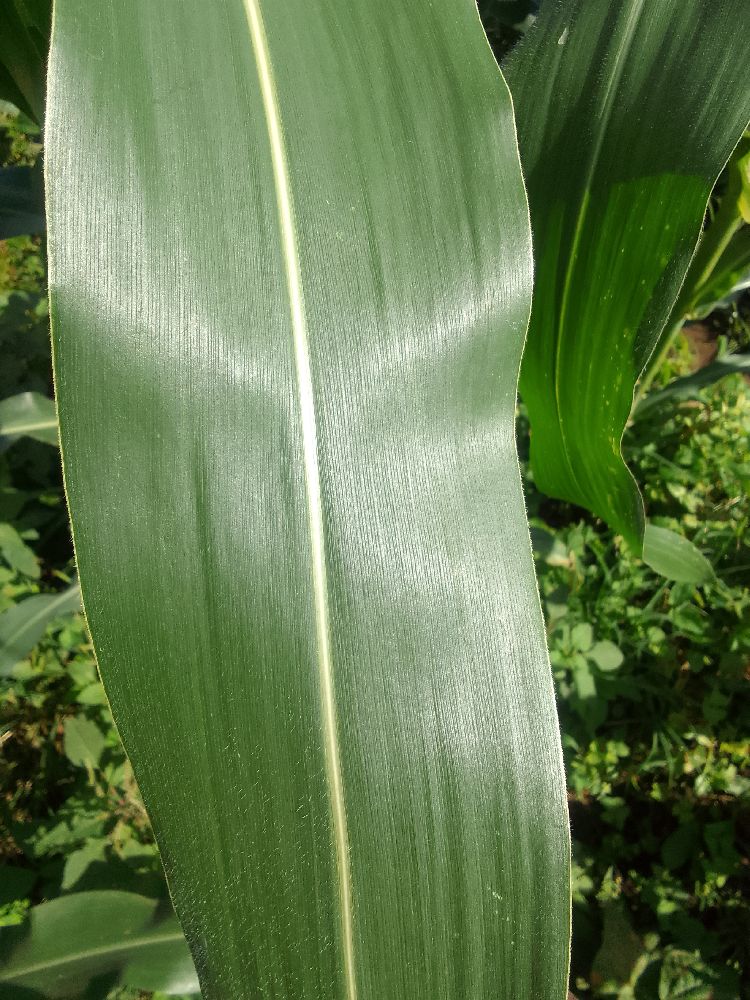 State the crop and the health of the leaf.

maize, healthy
